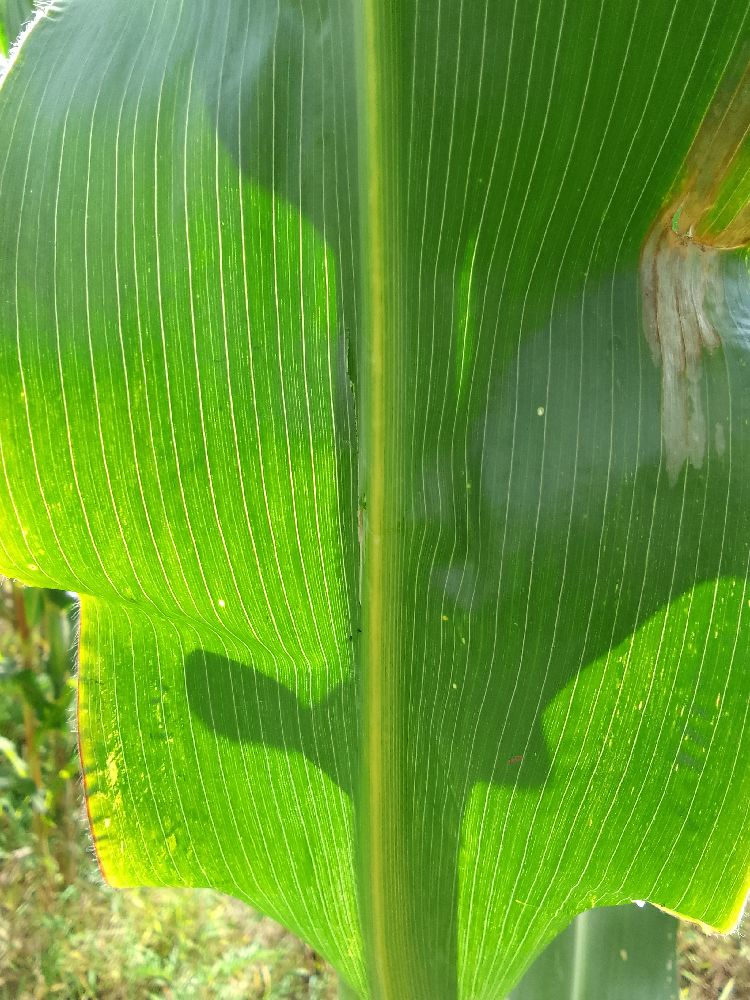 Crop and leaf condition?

maize, healthy
